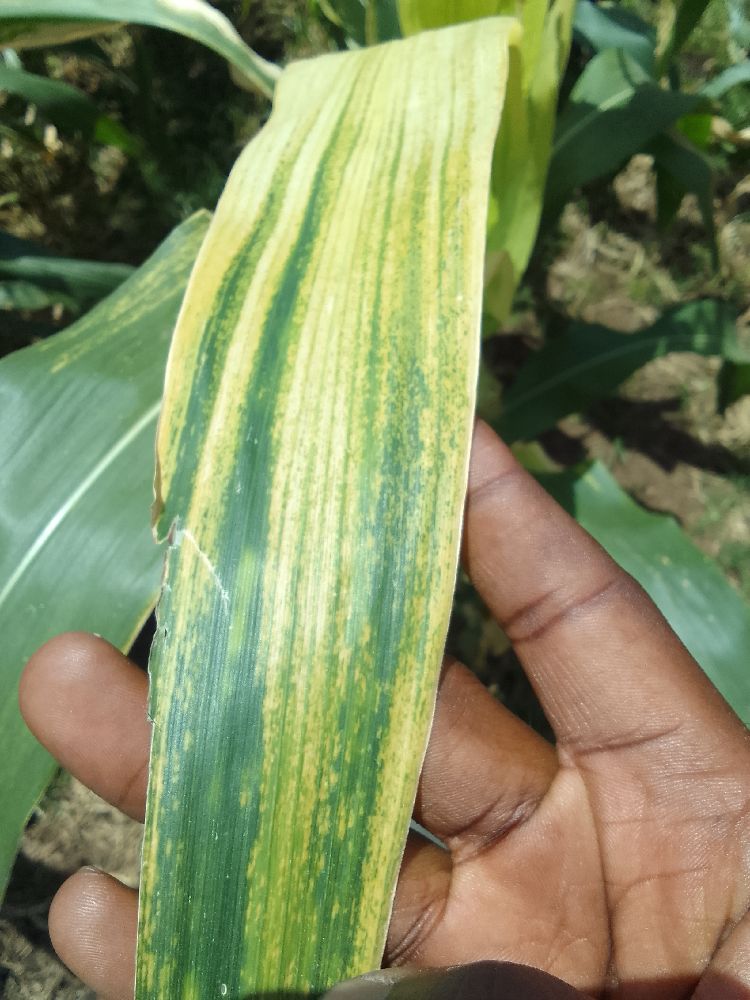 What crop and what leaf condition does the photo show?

maize, maize lethal necrosis
